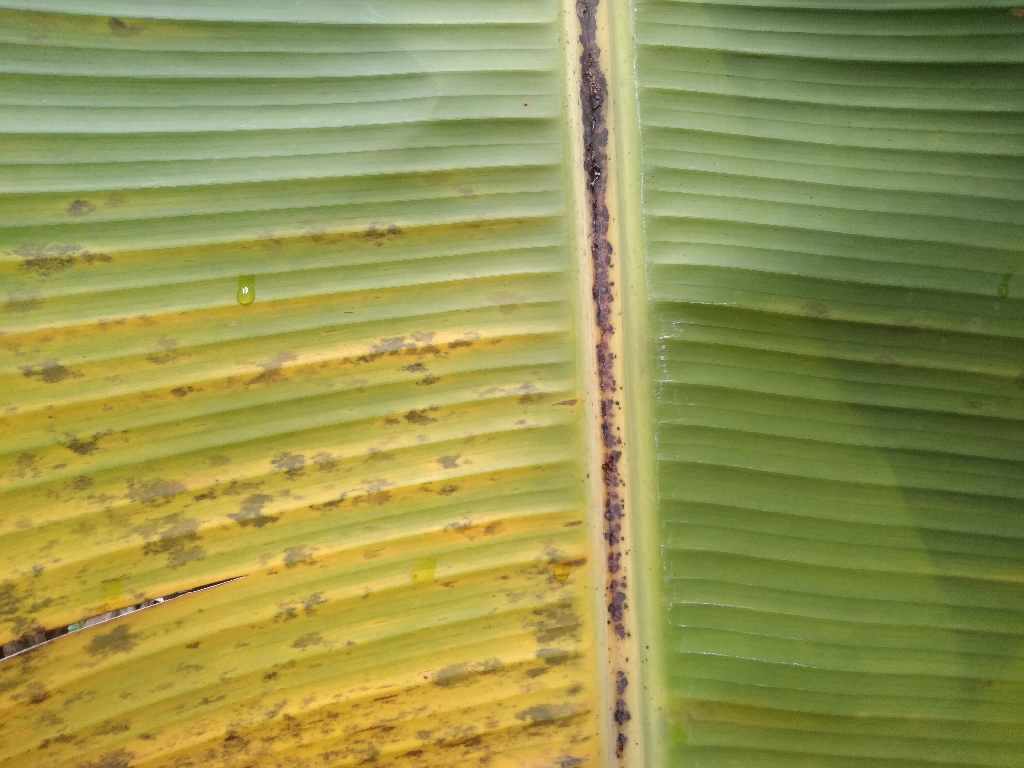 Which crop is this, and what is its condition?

banana, black sigatoka
